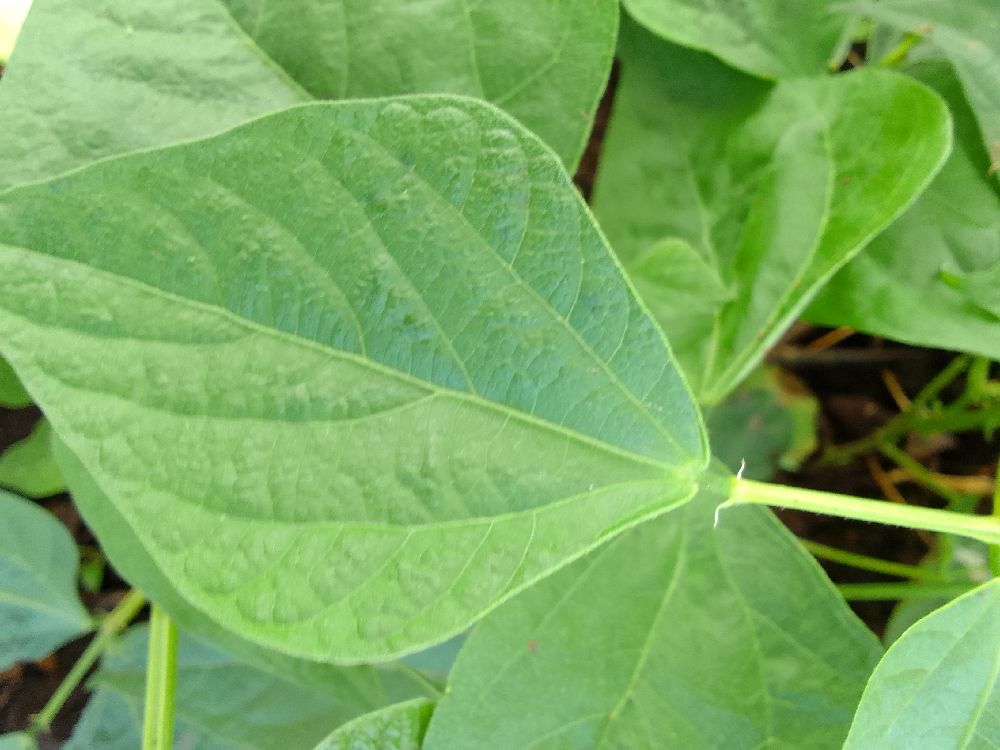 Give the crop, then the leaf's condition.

common bean, healthy
